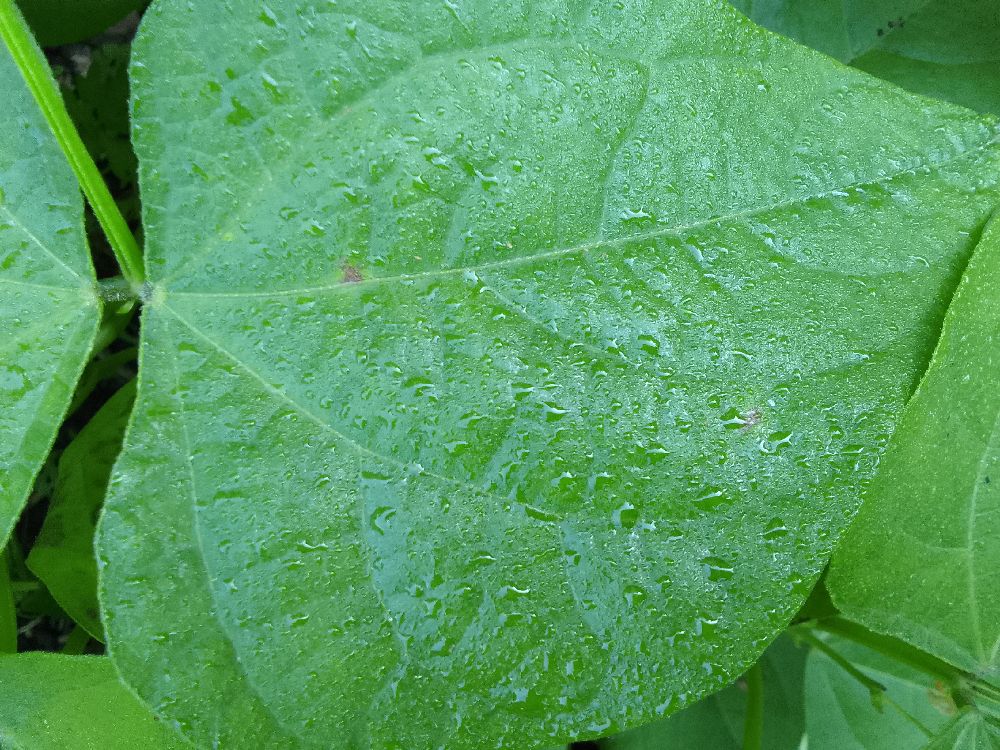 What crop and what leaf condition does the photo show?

common bean, healthy
